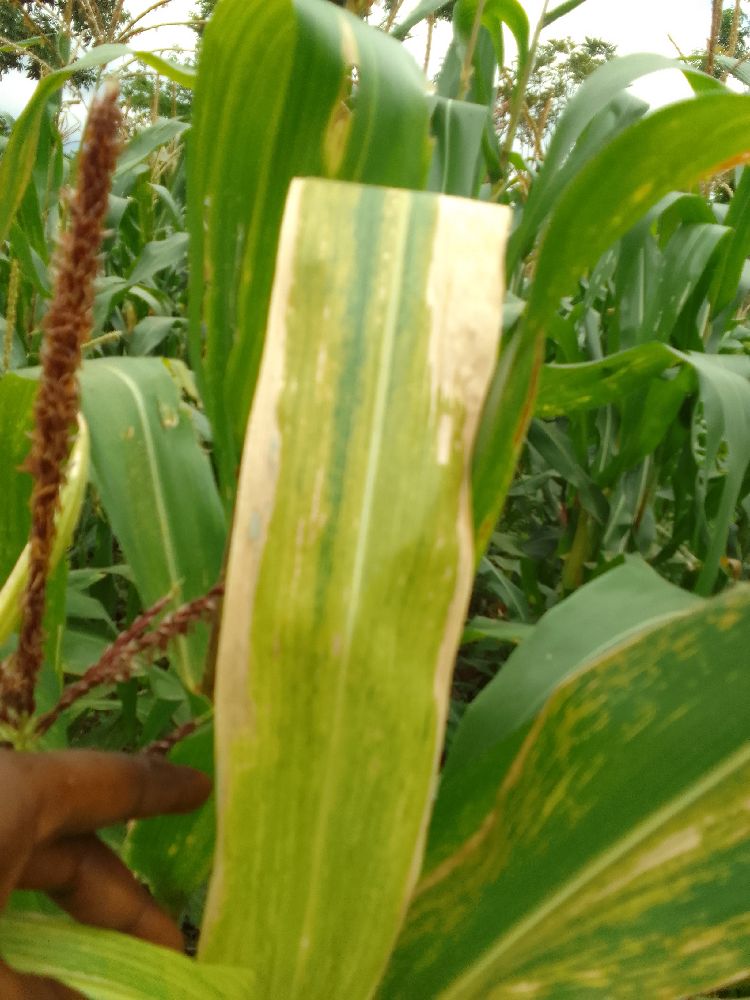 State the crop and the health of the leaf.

maize, maize lethal necrosis
